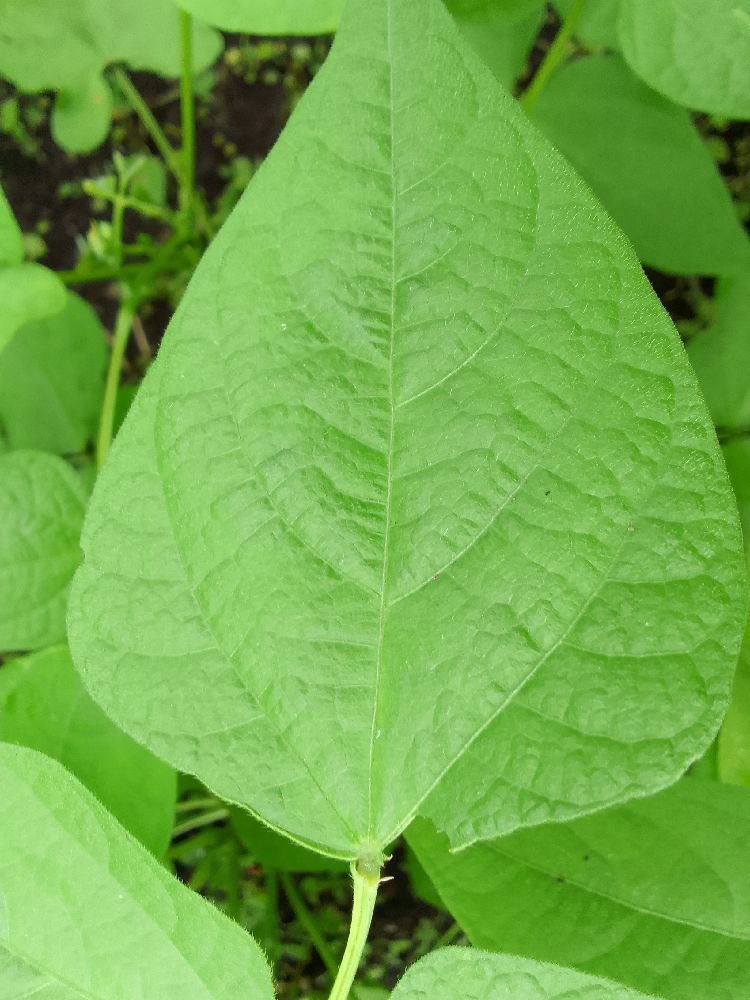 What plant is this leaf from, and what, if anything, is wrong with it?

common bean, healthy
